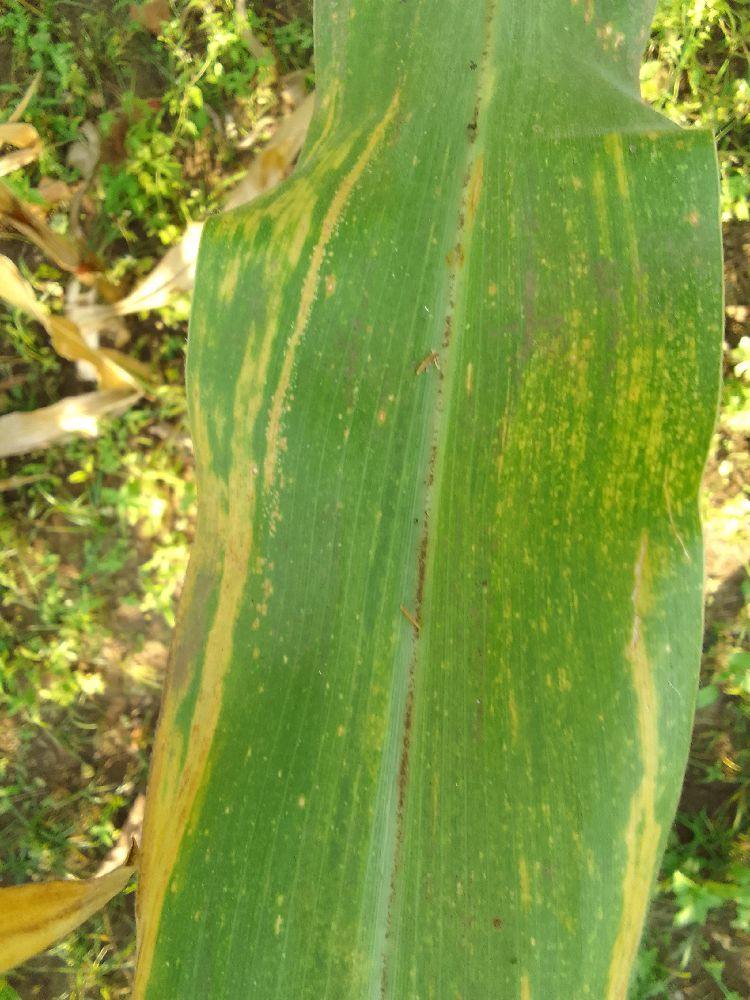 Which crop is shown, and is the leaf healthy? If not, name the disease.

maize, maize lethal necrosis
